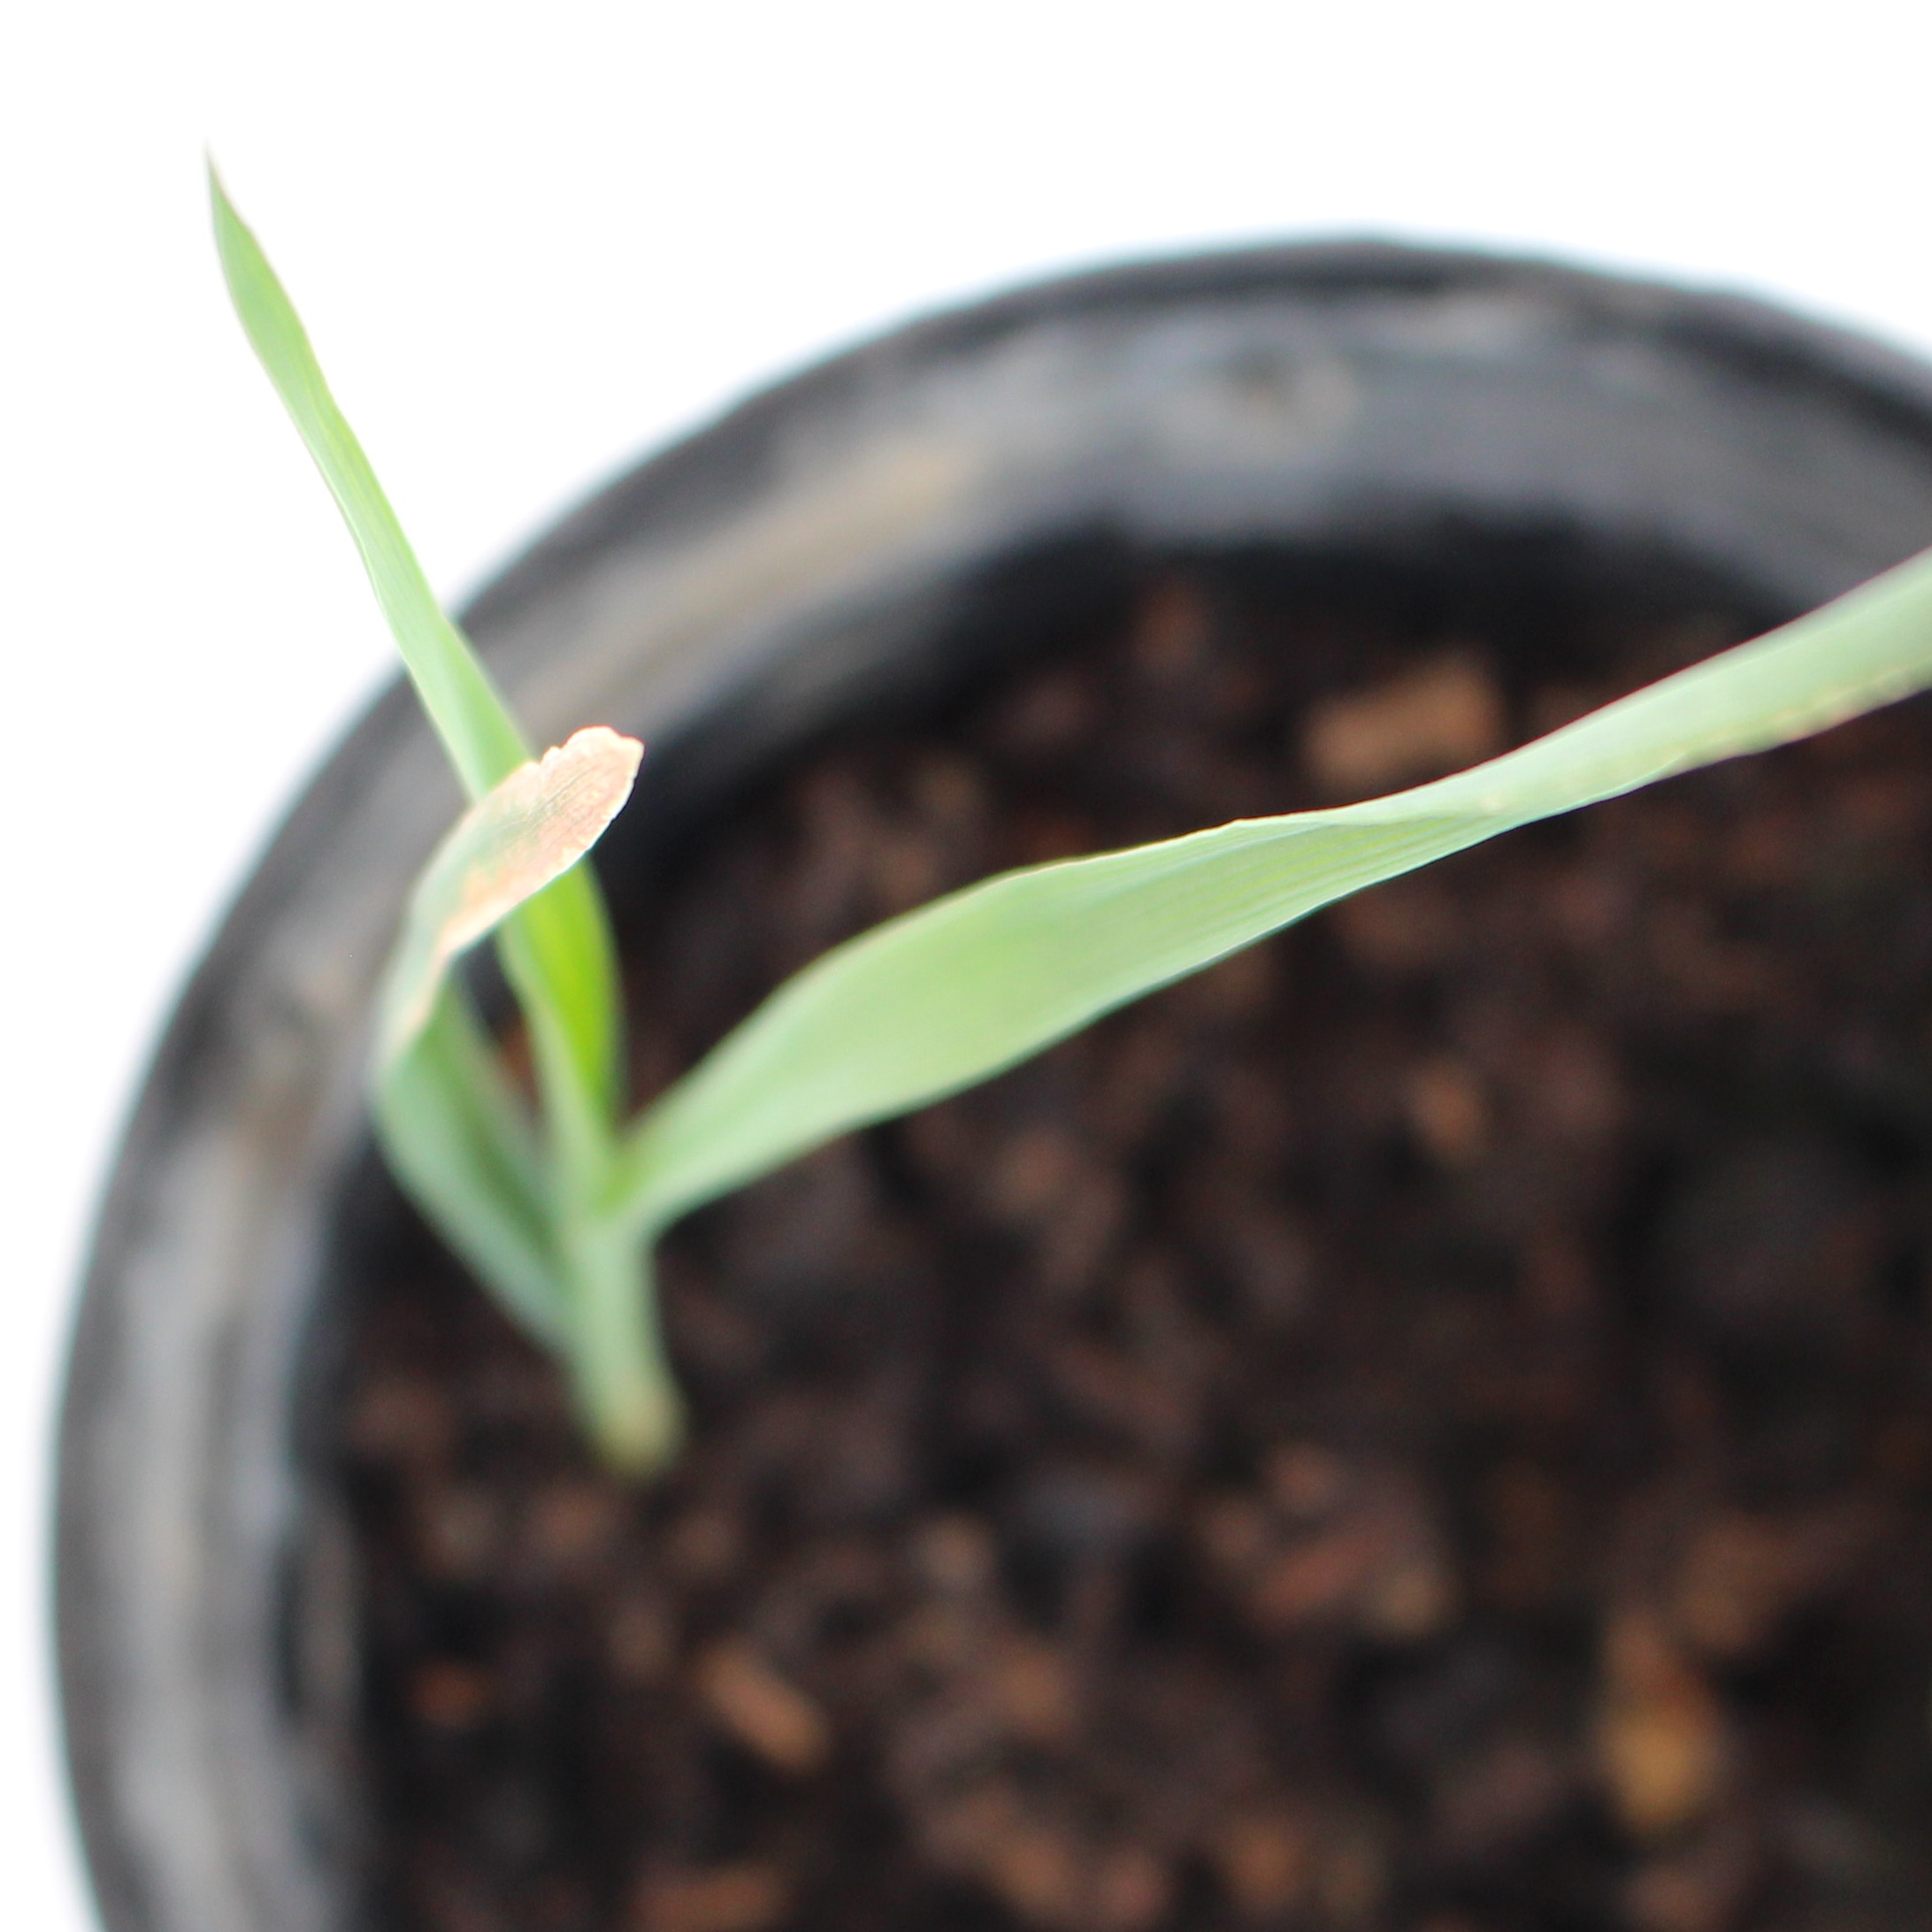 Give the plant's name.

Avena sterilis
